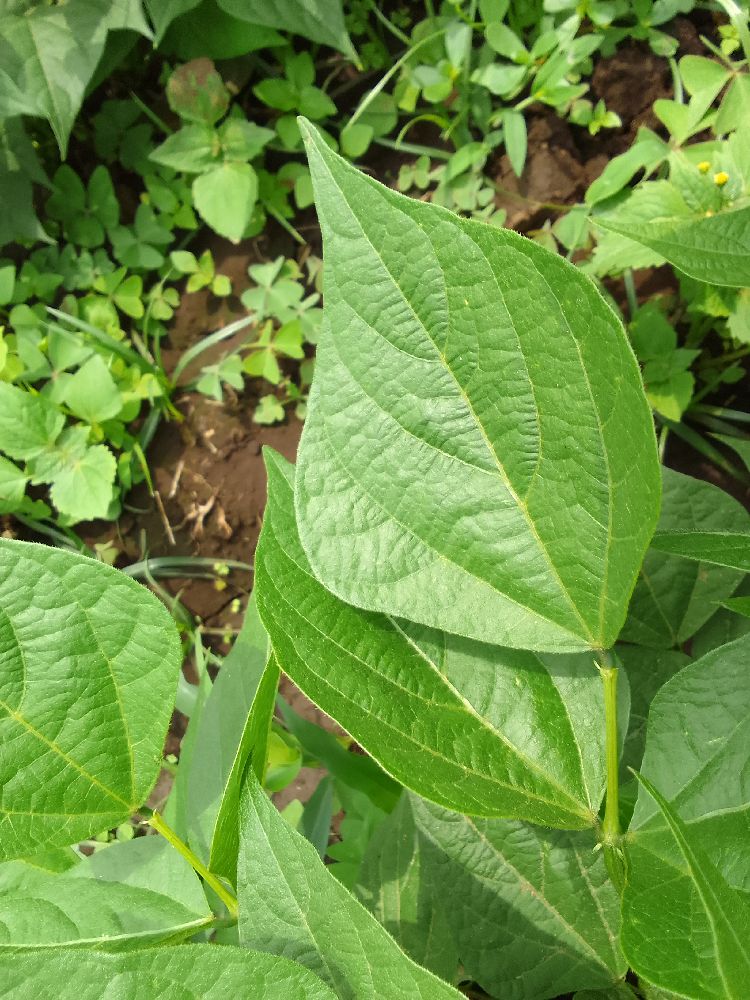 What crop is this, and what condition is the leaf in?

common bean, healthy
